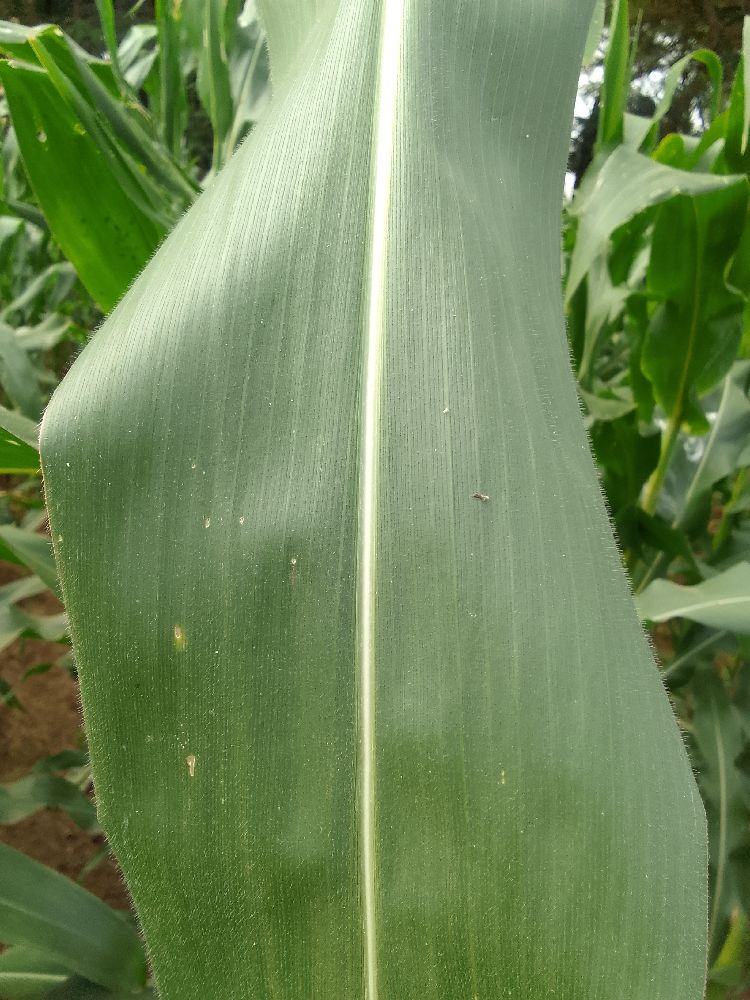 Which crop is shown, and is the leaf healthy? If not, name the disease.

maize, healthy
